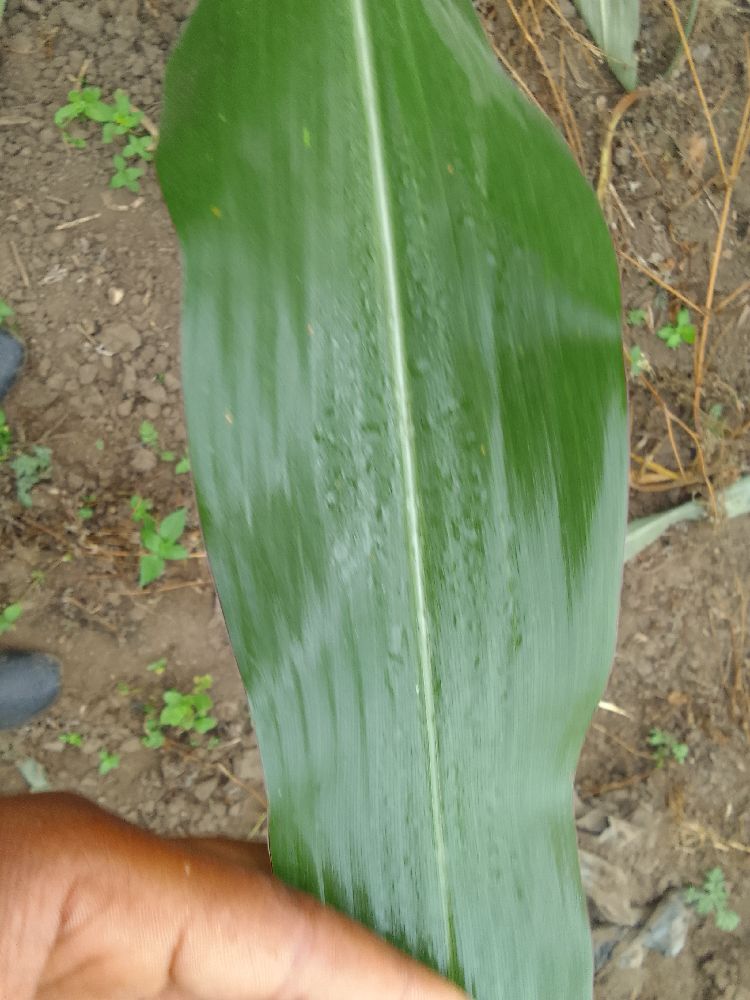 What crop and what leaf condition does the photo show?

maize, healthy
